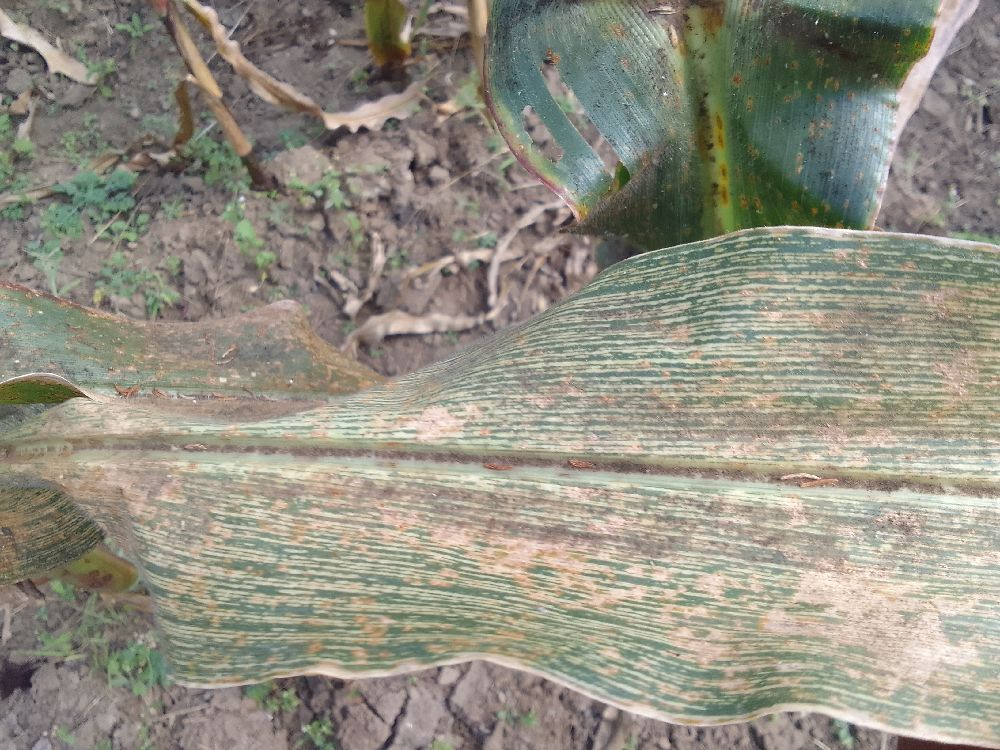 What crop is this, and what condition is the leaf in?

maize, maize streak virus
